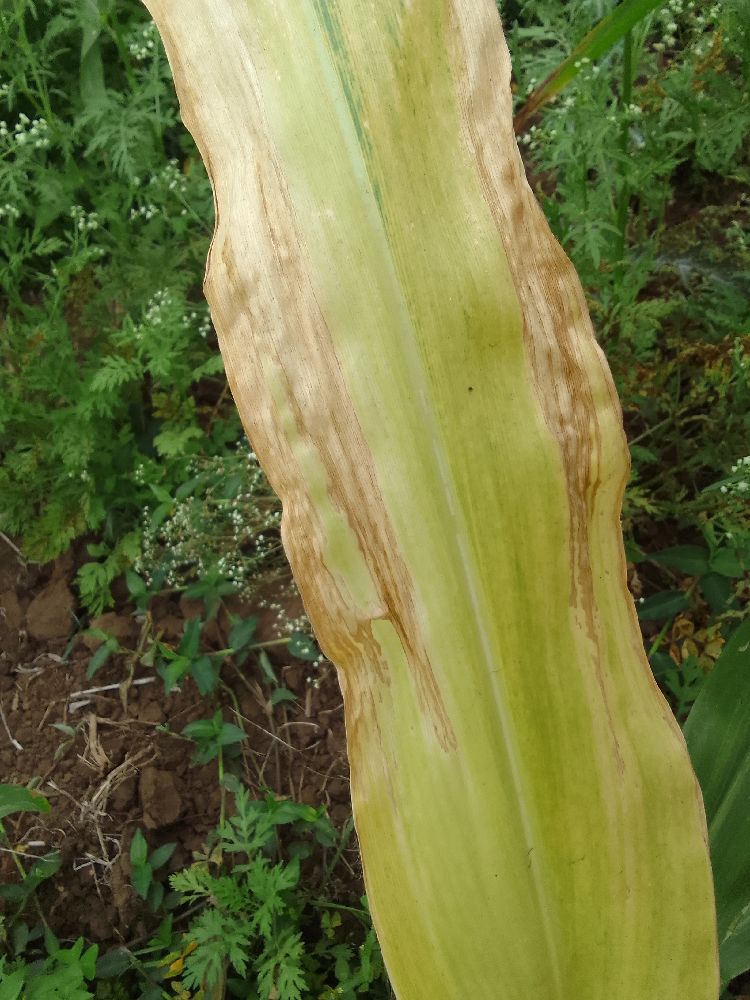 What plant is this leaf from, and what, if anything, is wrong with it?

maize, maize lethal necrosis
